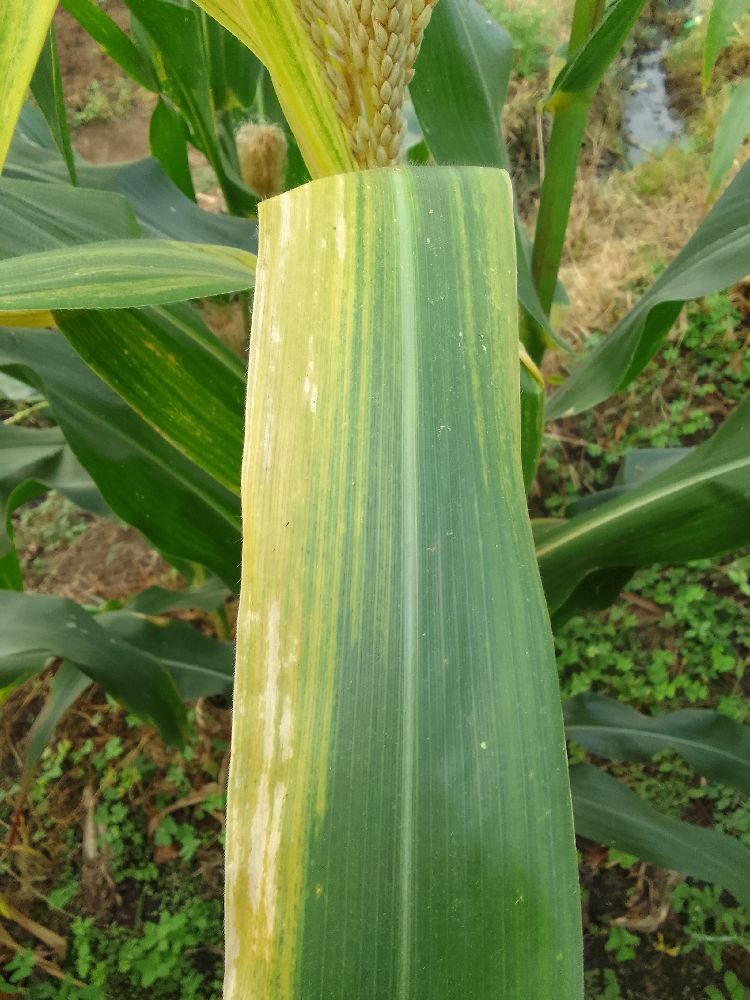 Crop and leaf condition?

maize, maize lethal necrosis
